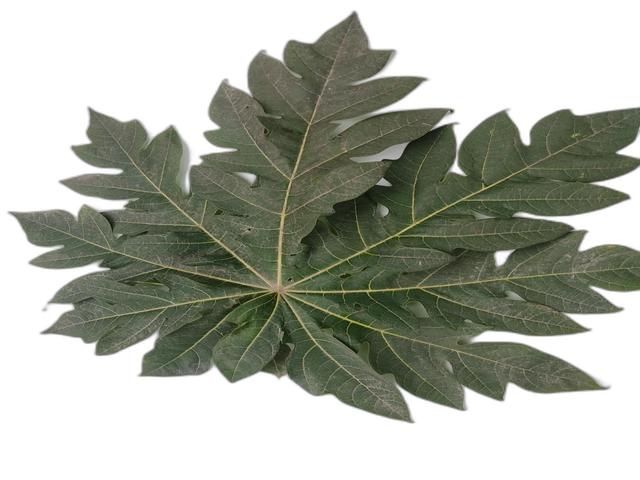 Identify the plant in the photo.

papaya
